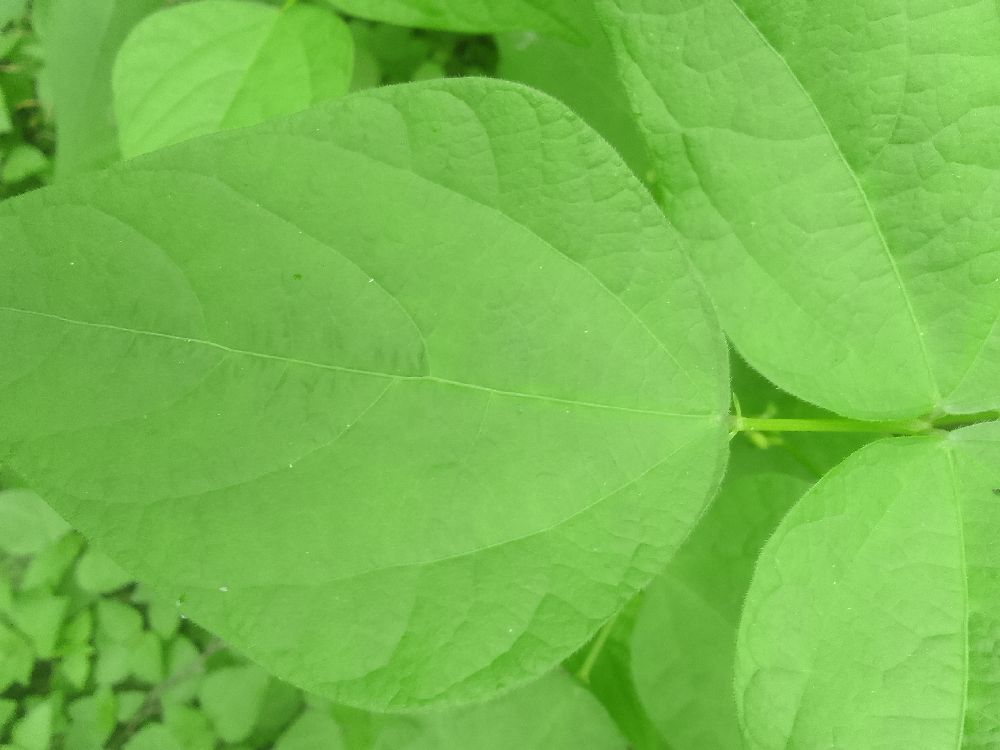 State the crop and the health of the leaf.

common bean, healthy
